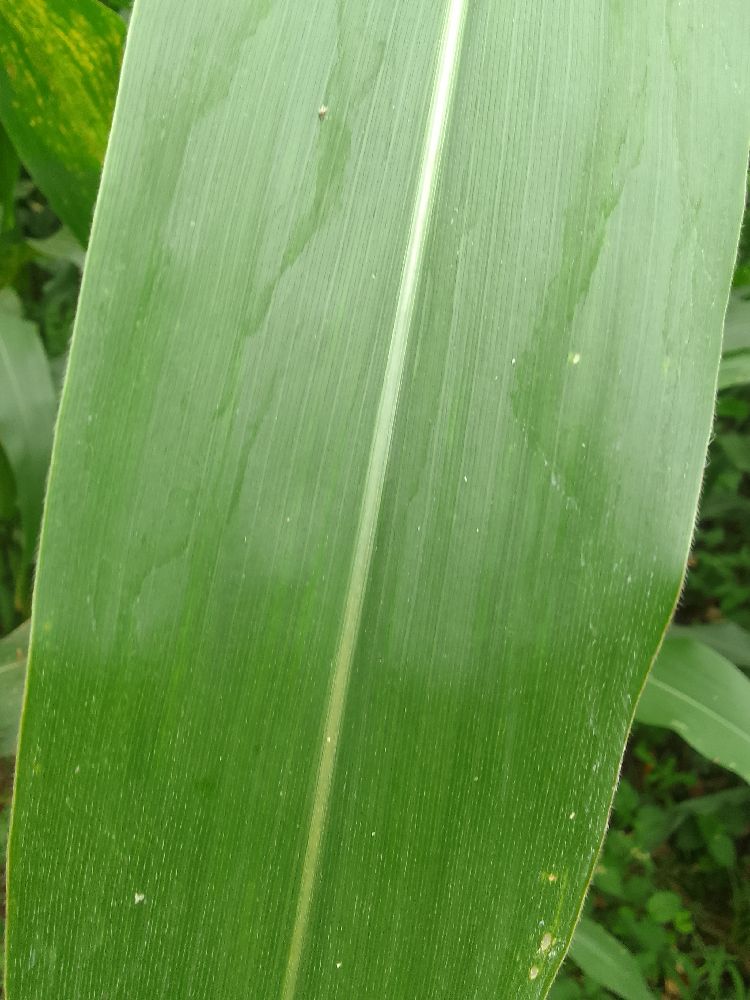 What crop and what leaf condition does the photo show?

maize, healthy
